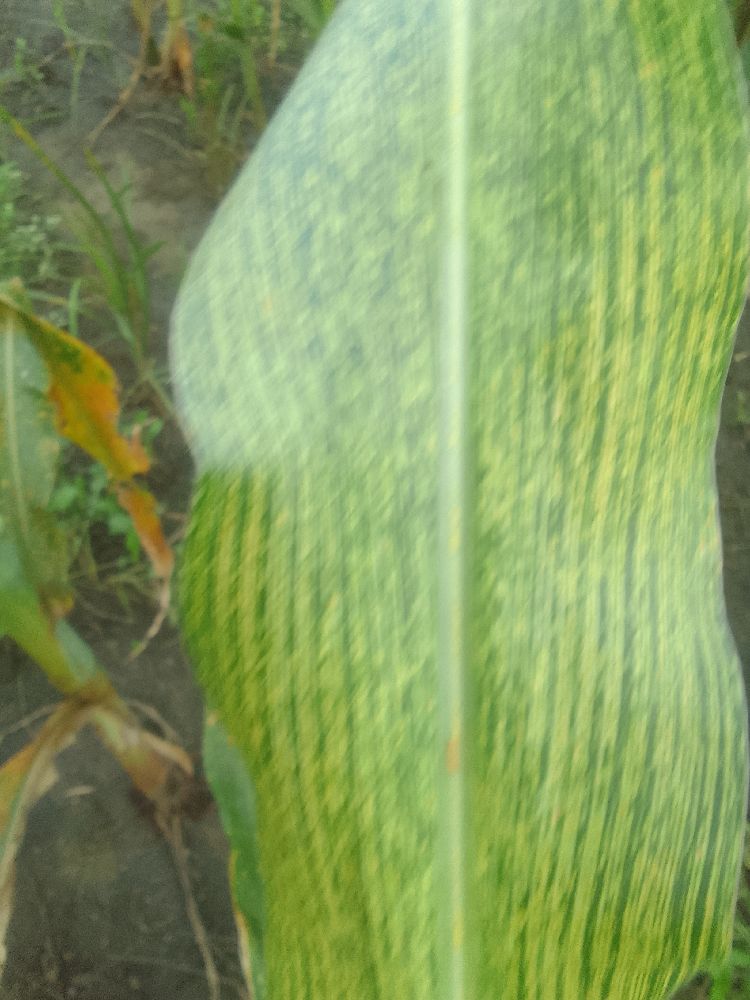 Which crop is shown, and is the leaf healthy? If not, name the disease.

maize, maize streak virus
